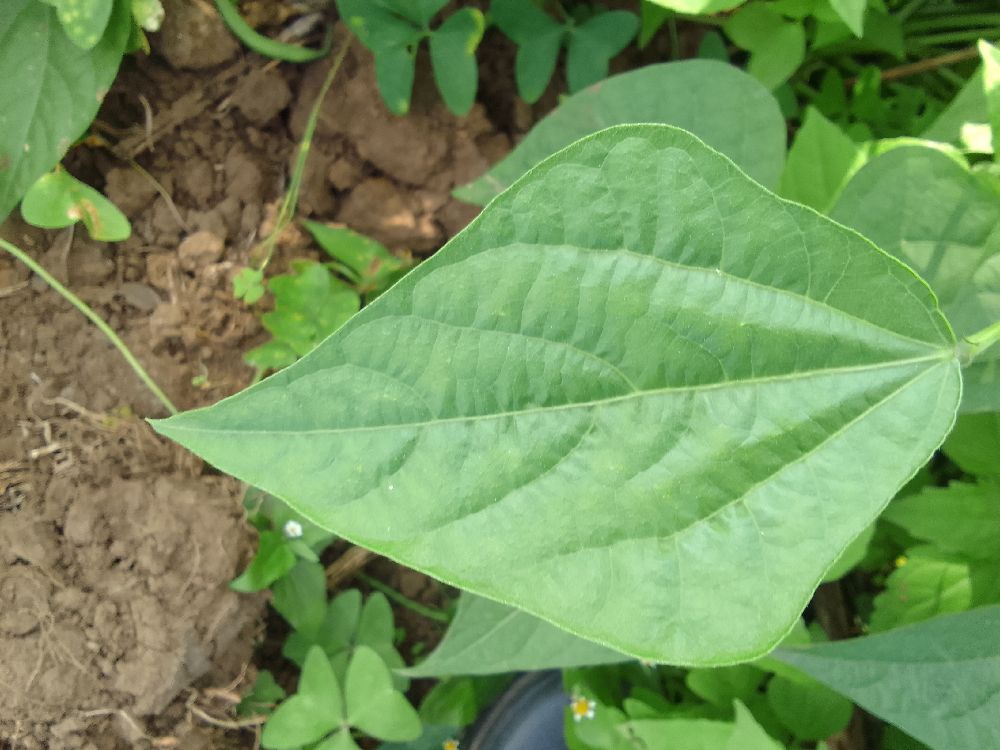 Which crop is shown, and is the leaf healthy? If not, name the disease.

common bean, healthy
